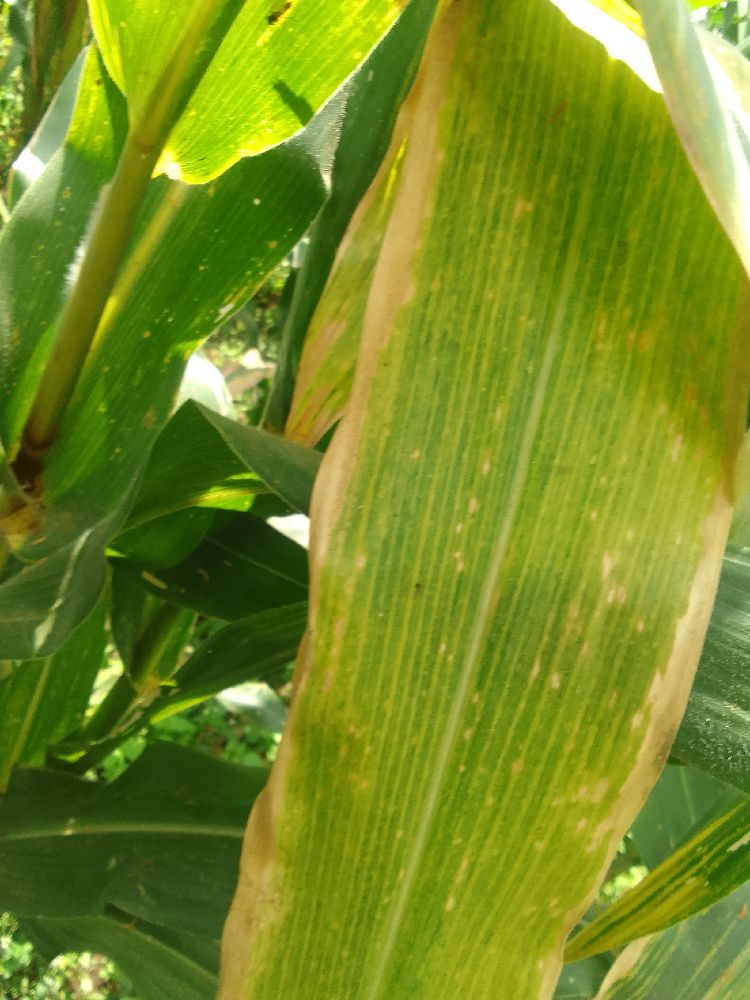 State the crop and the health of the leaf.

maize, maize lethal necrosis
